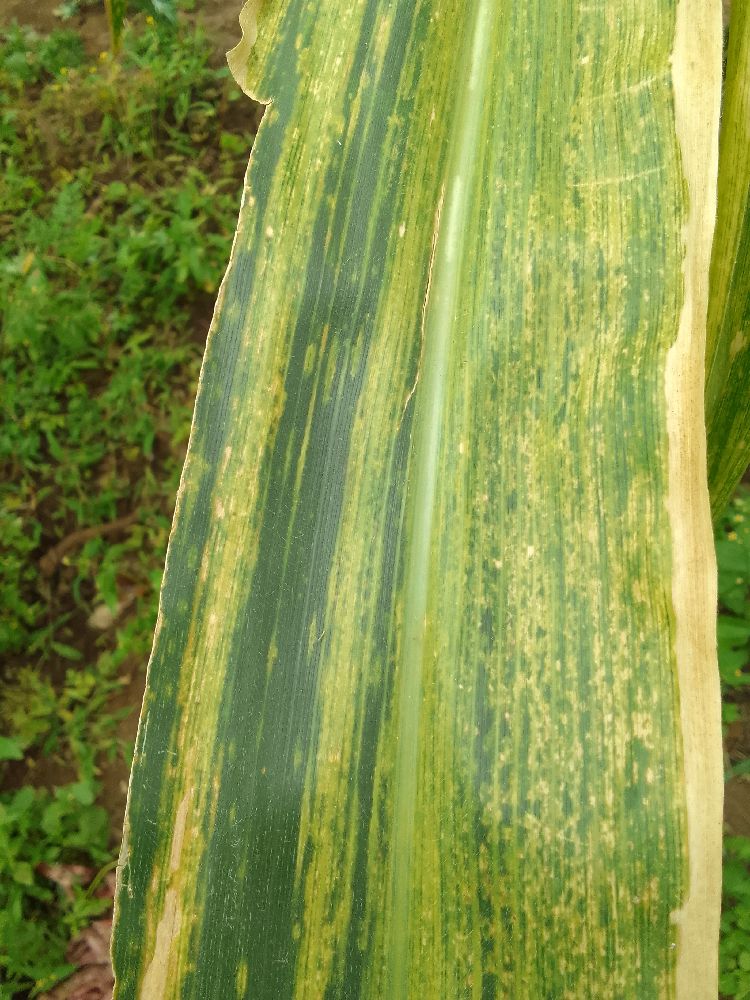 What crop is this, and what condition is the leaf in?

maize, maize lethal necrosis
